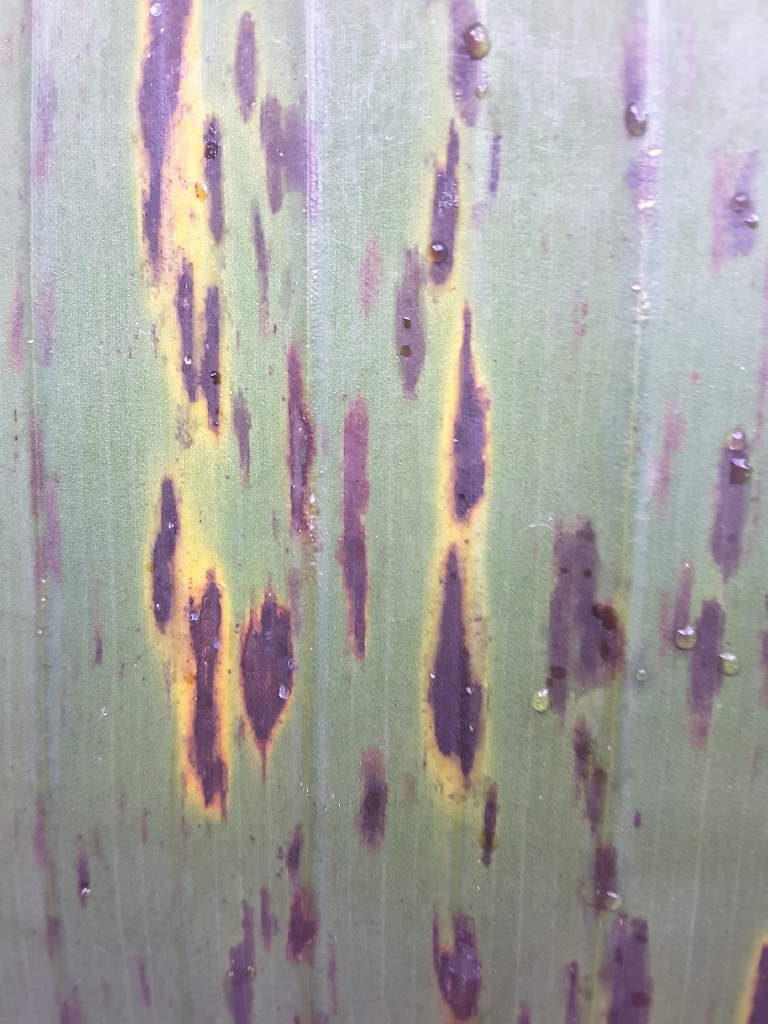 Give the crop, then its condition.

banana, black sigatoka
